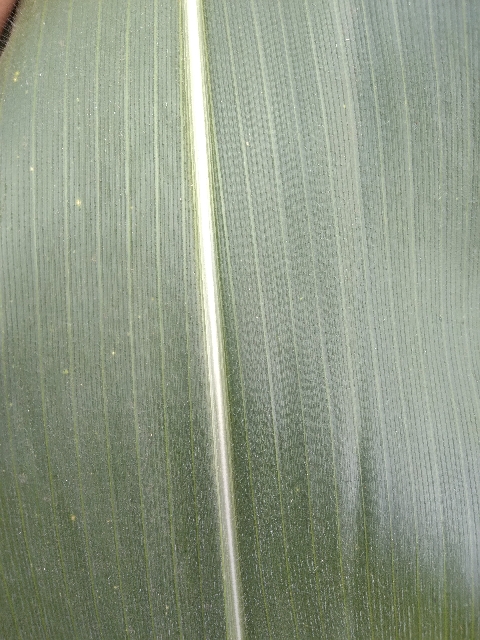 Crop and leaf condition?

maize, healthy
